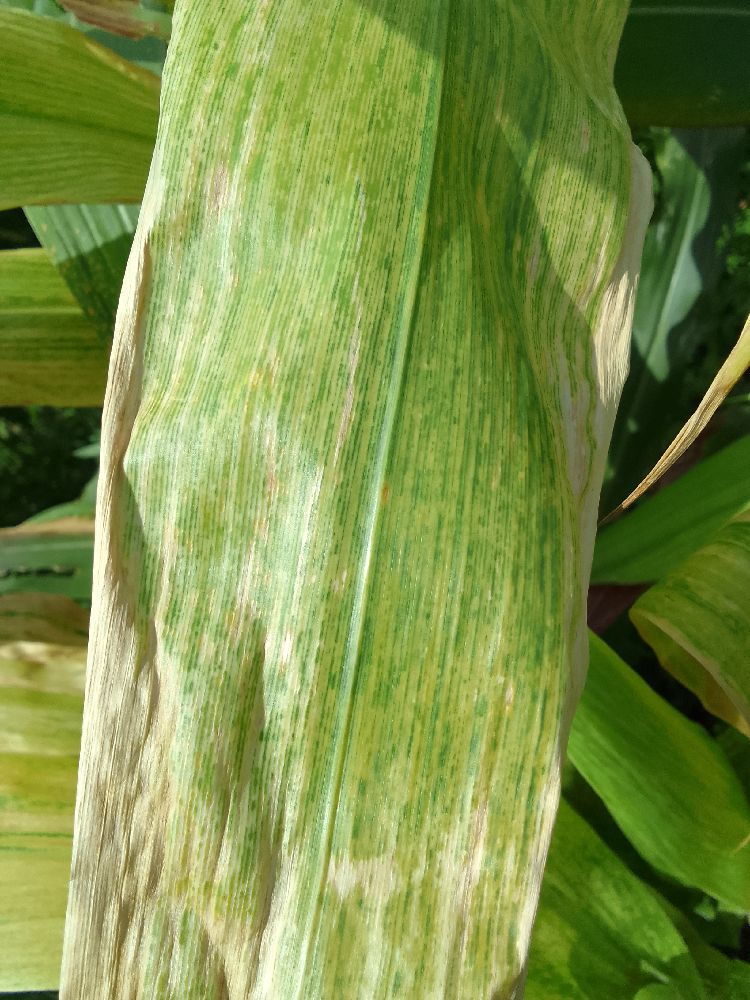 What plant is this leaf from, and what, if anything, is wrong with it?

maize, maize lethal necrosis
